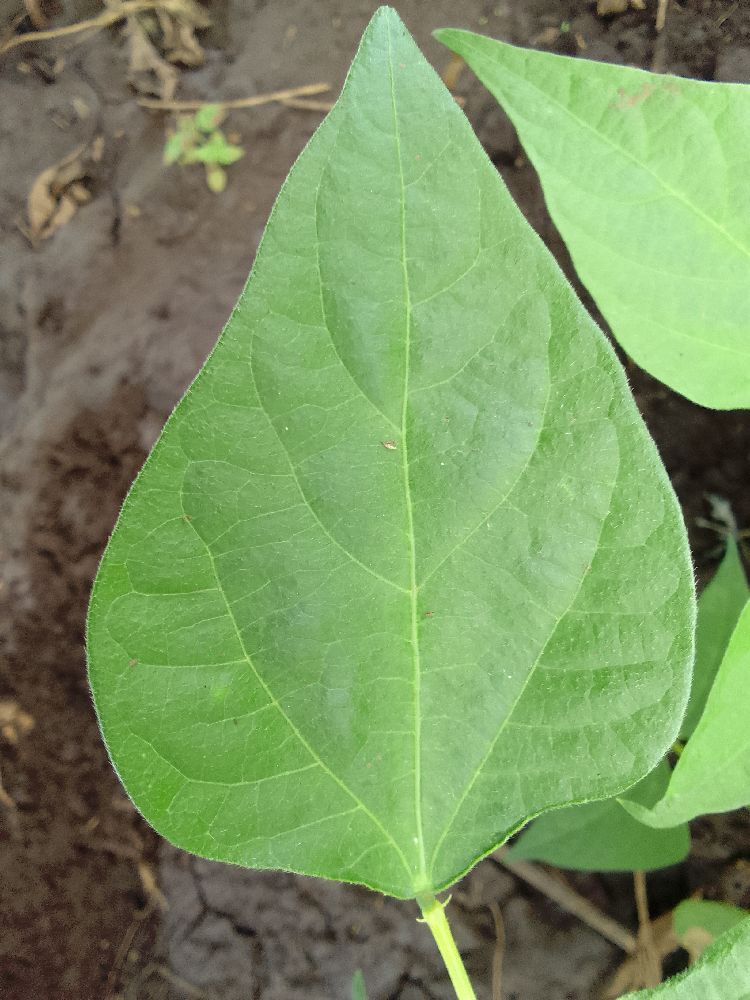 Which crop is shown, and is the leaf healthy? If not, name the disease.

common bean, healthy
